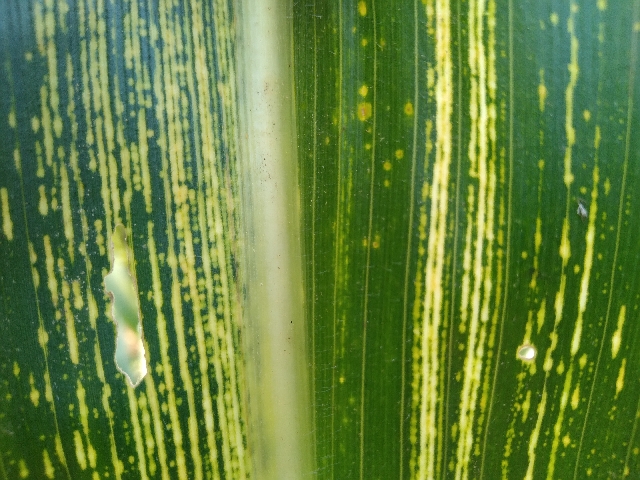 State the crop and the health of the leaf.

maize, maize streak virus
